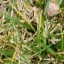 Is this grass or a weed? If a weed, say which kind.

grass
